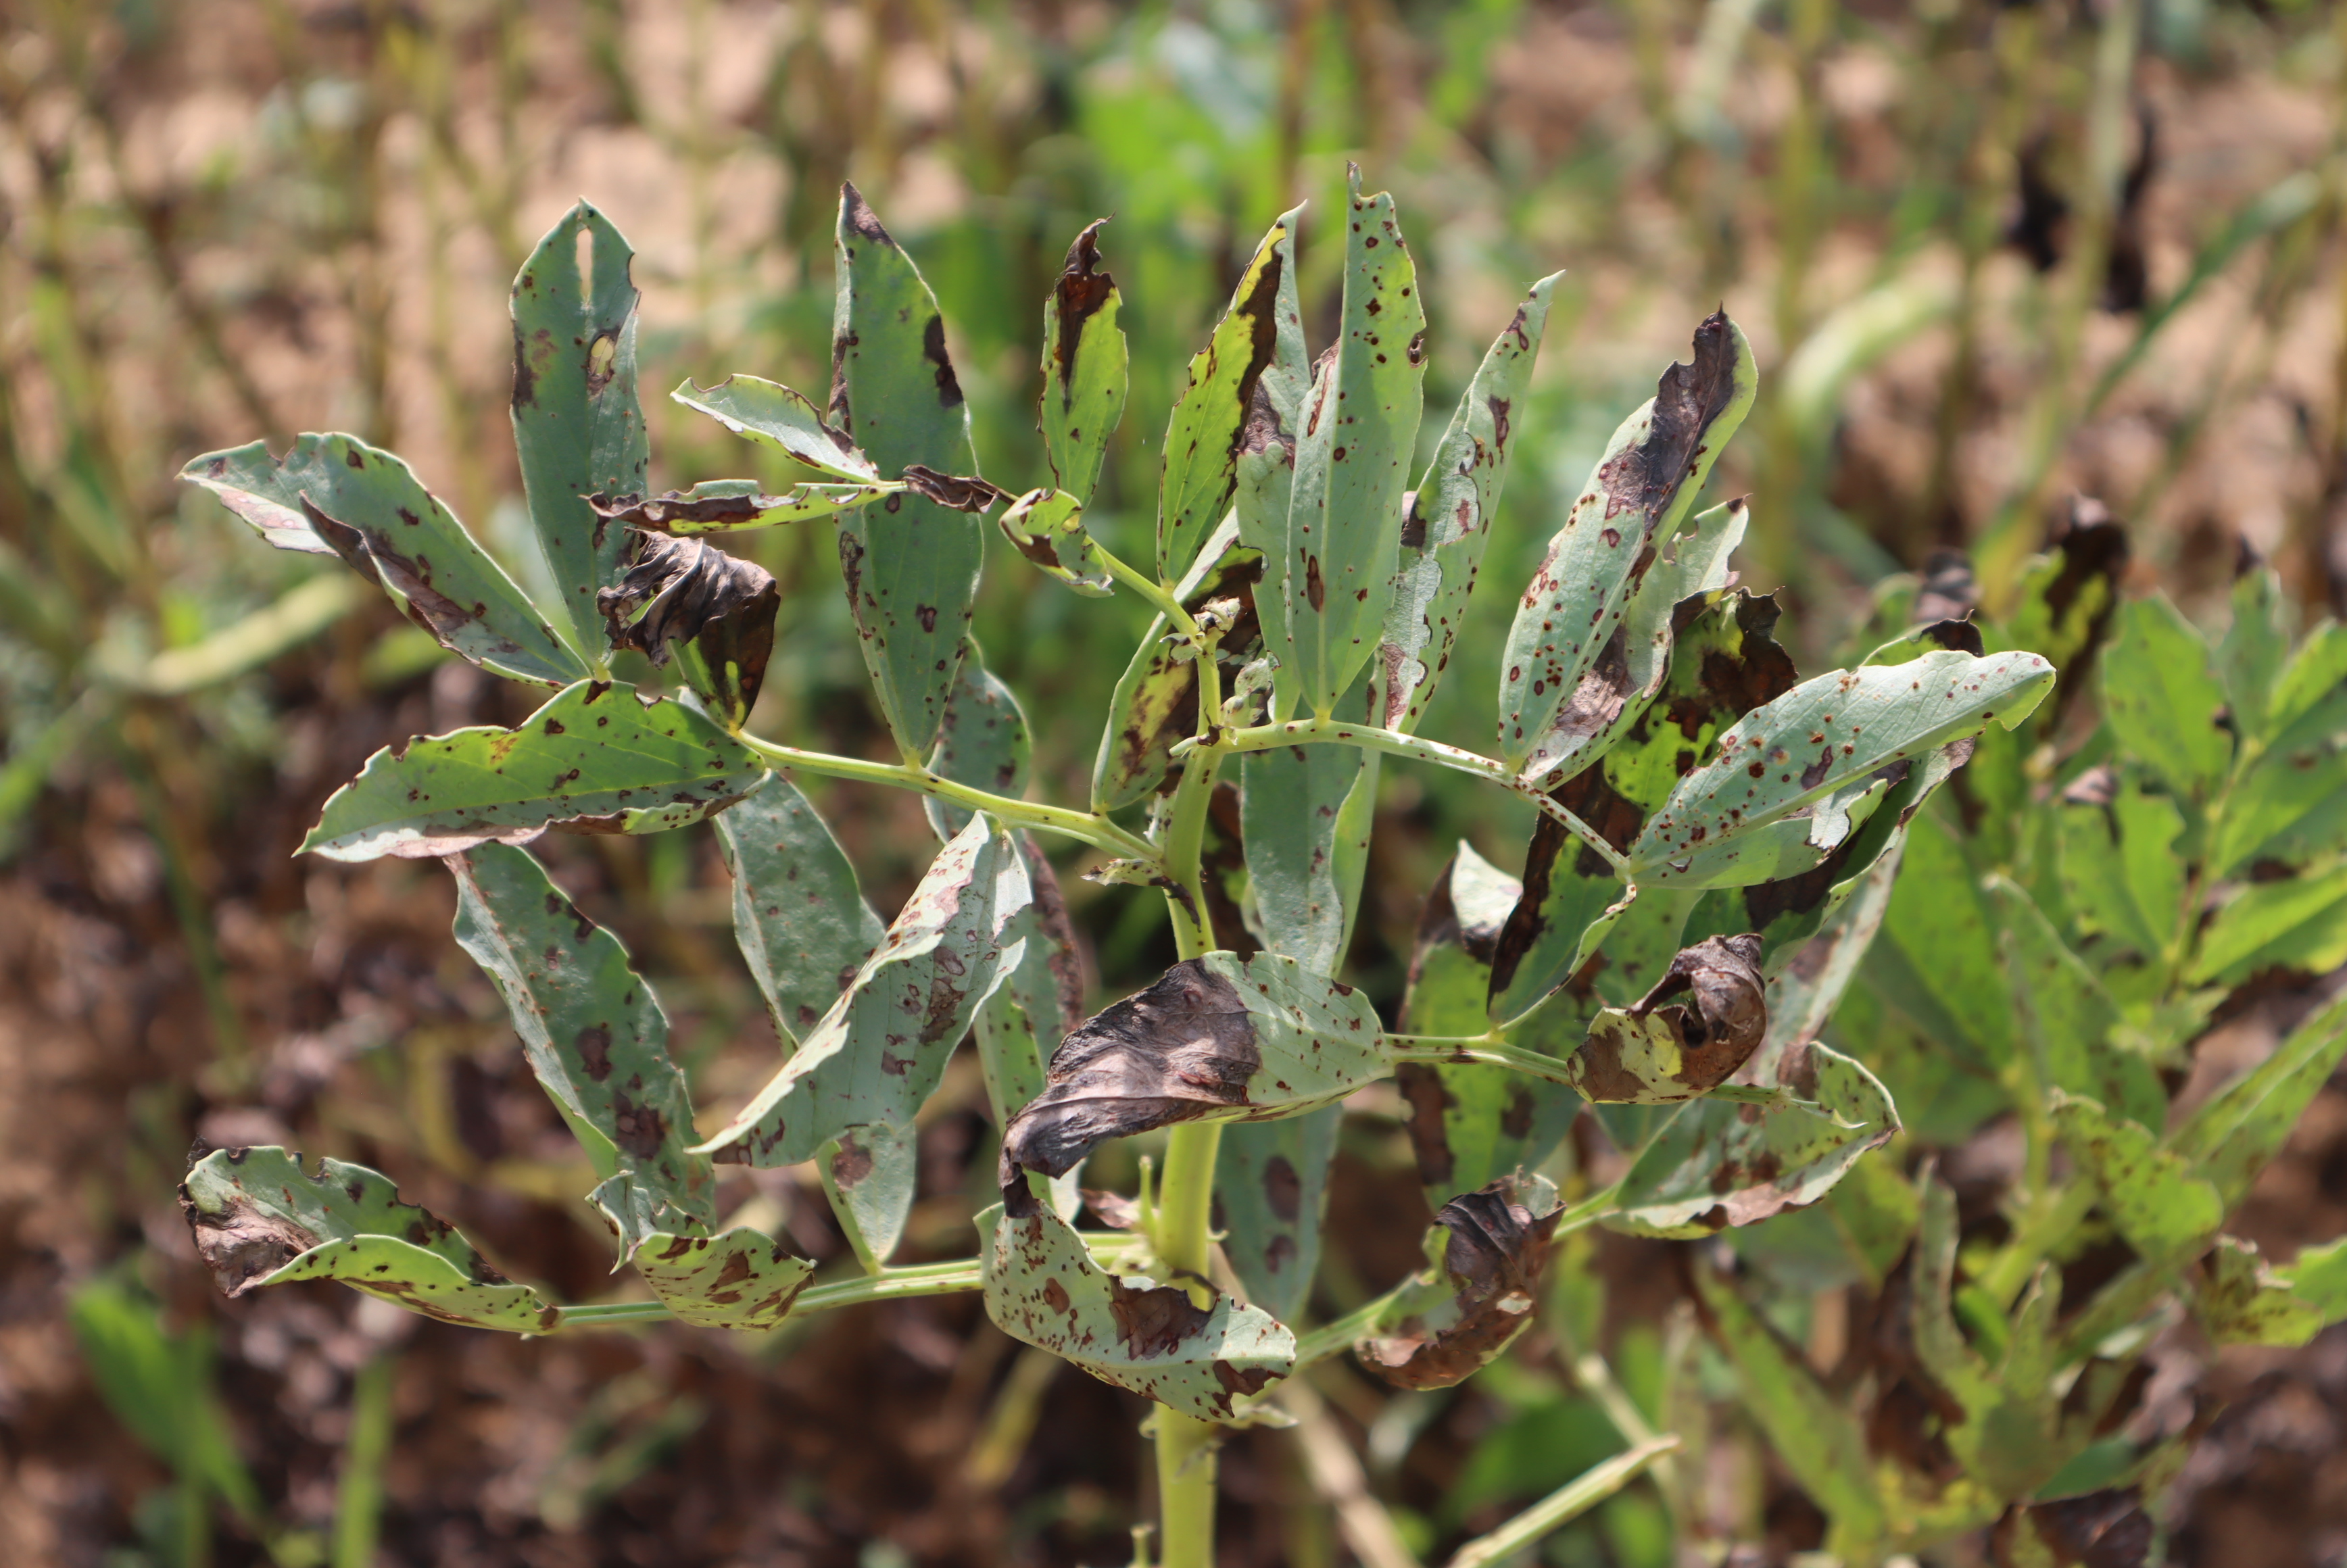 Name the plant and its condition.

faba bean, chocolate spot, rust
